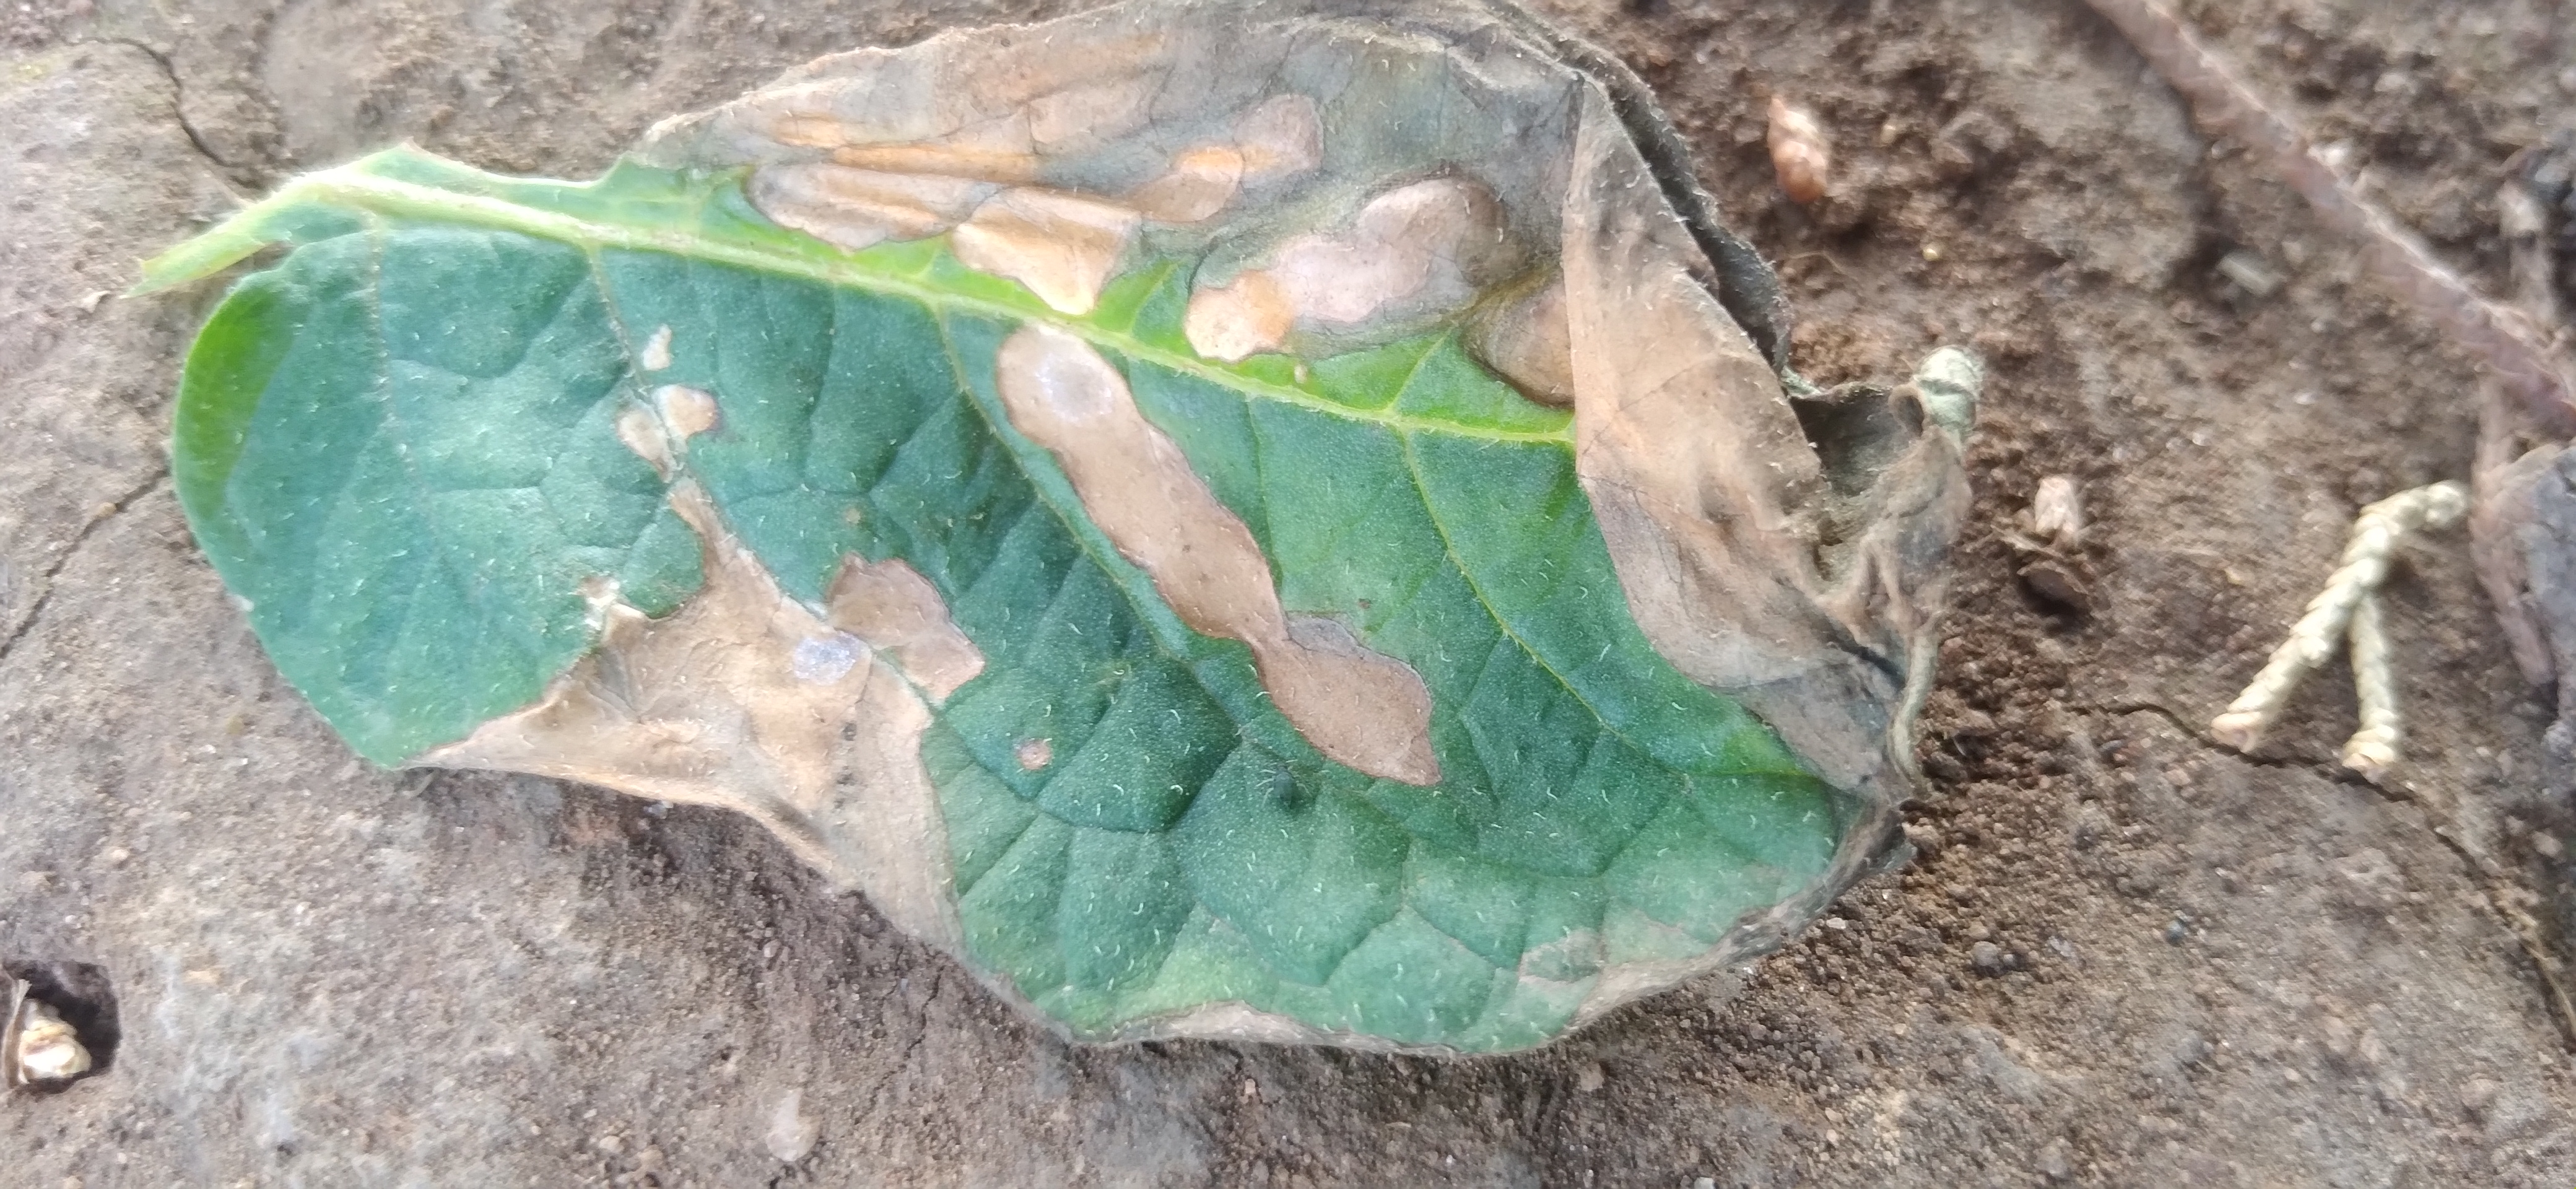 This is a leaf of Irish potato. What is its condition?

early blight
